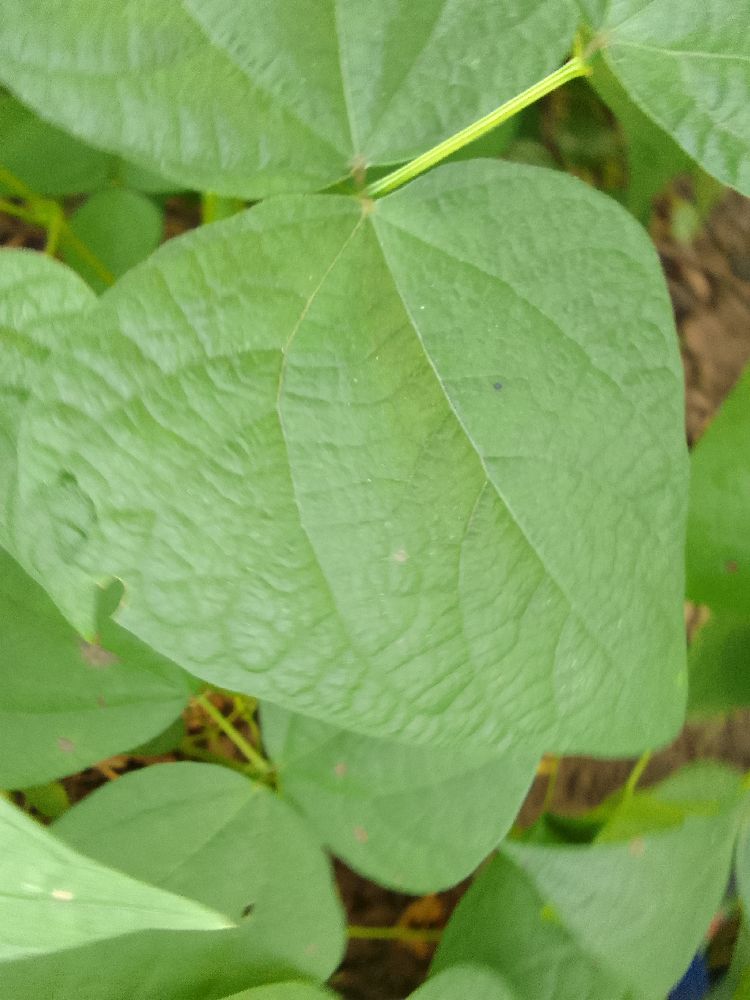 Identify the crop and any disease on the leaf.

common bean, healthy
